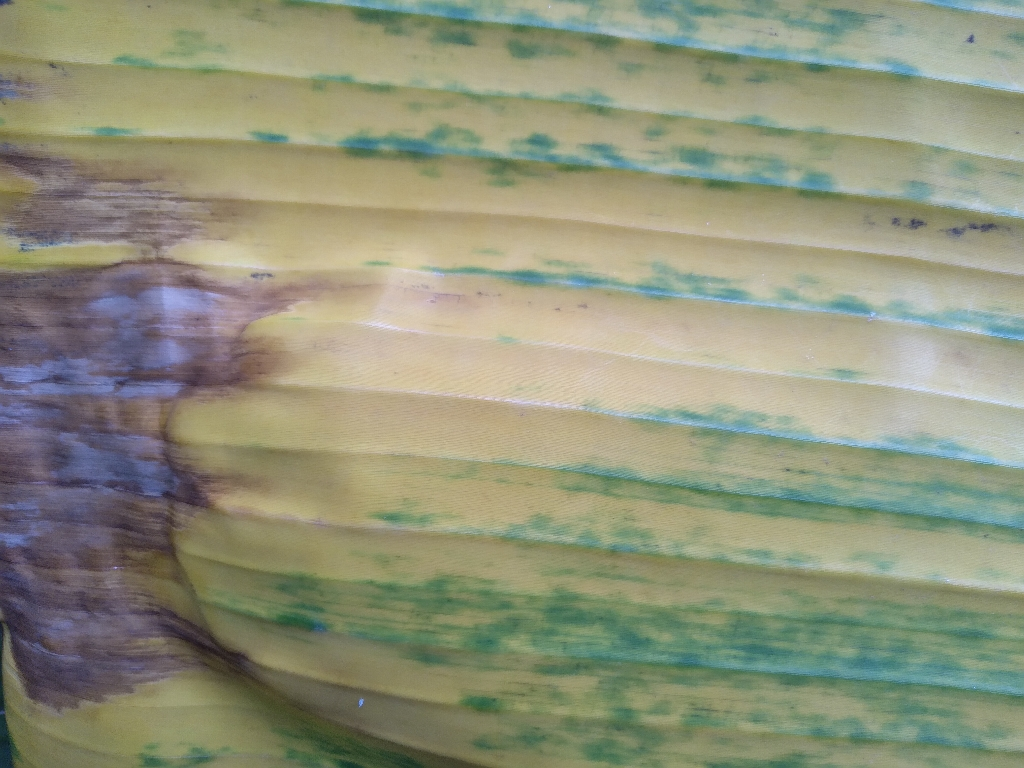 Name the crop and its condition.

banana, fusarium wilt race 1
